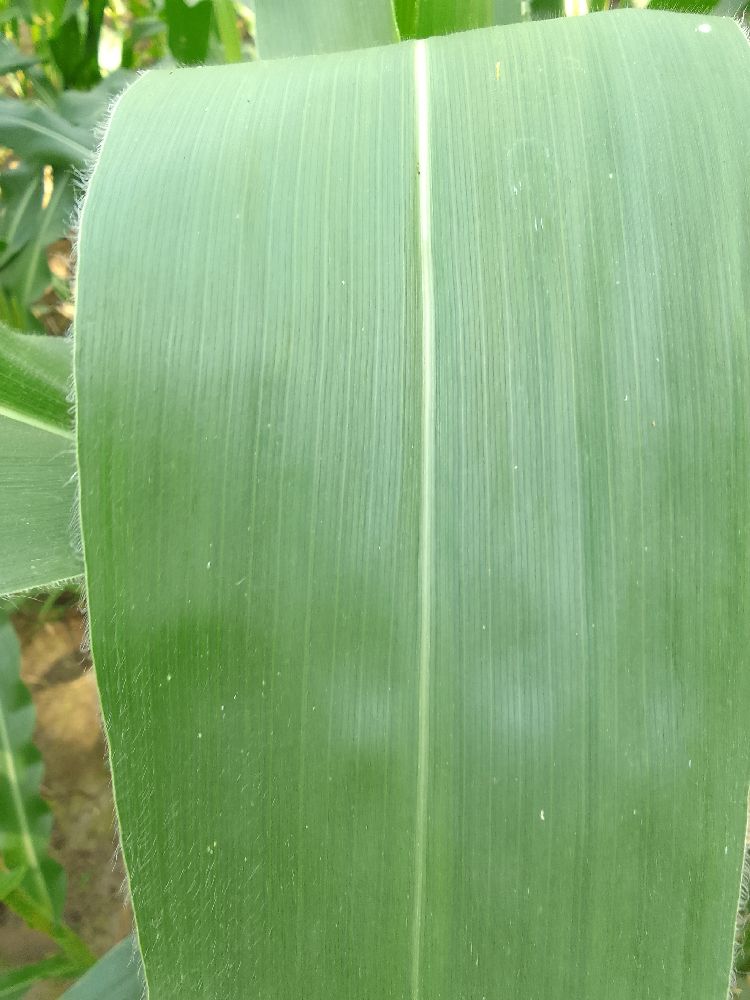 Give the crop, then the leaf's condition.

maize, healthy
